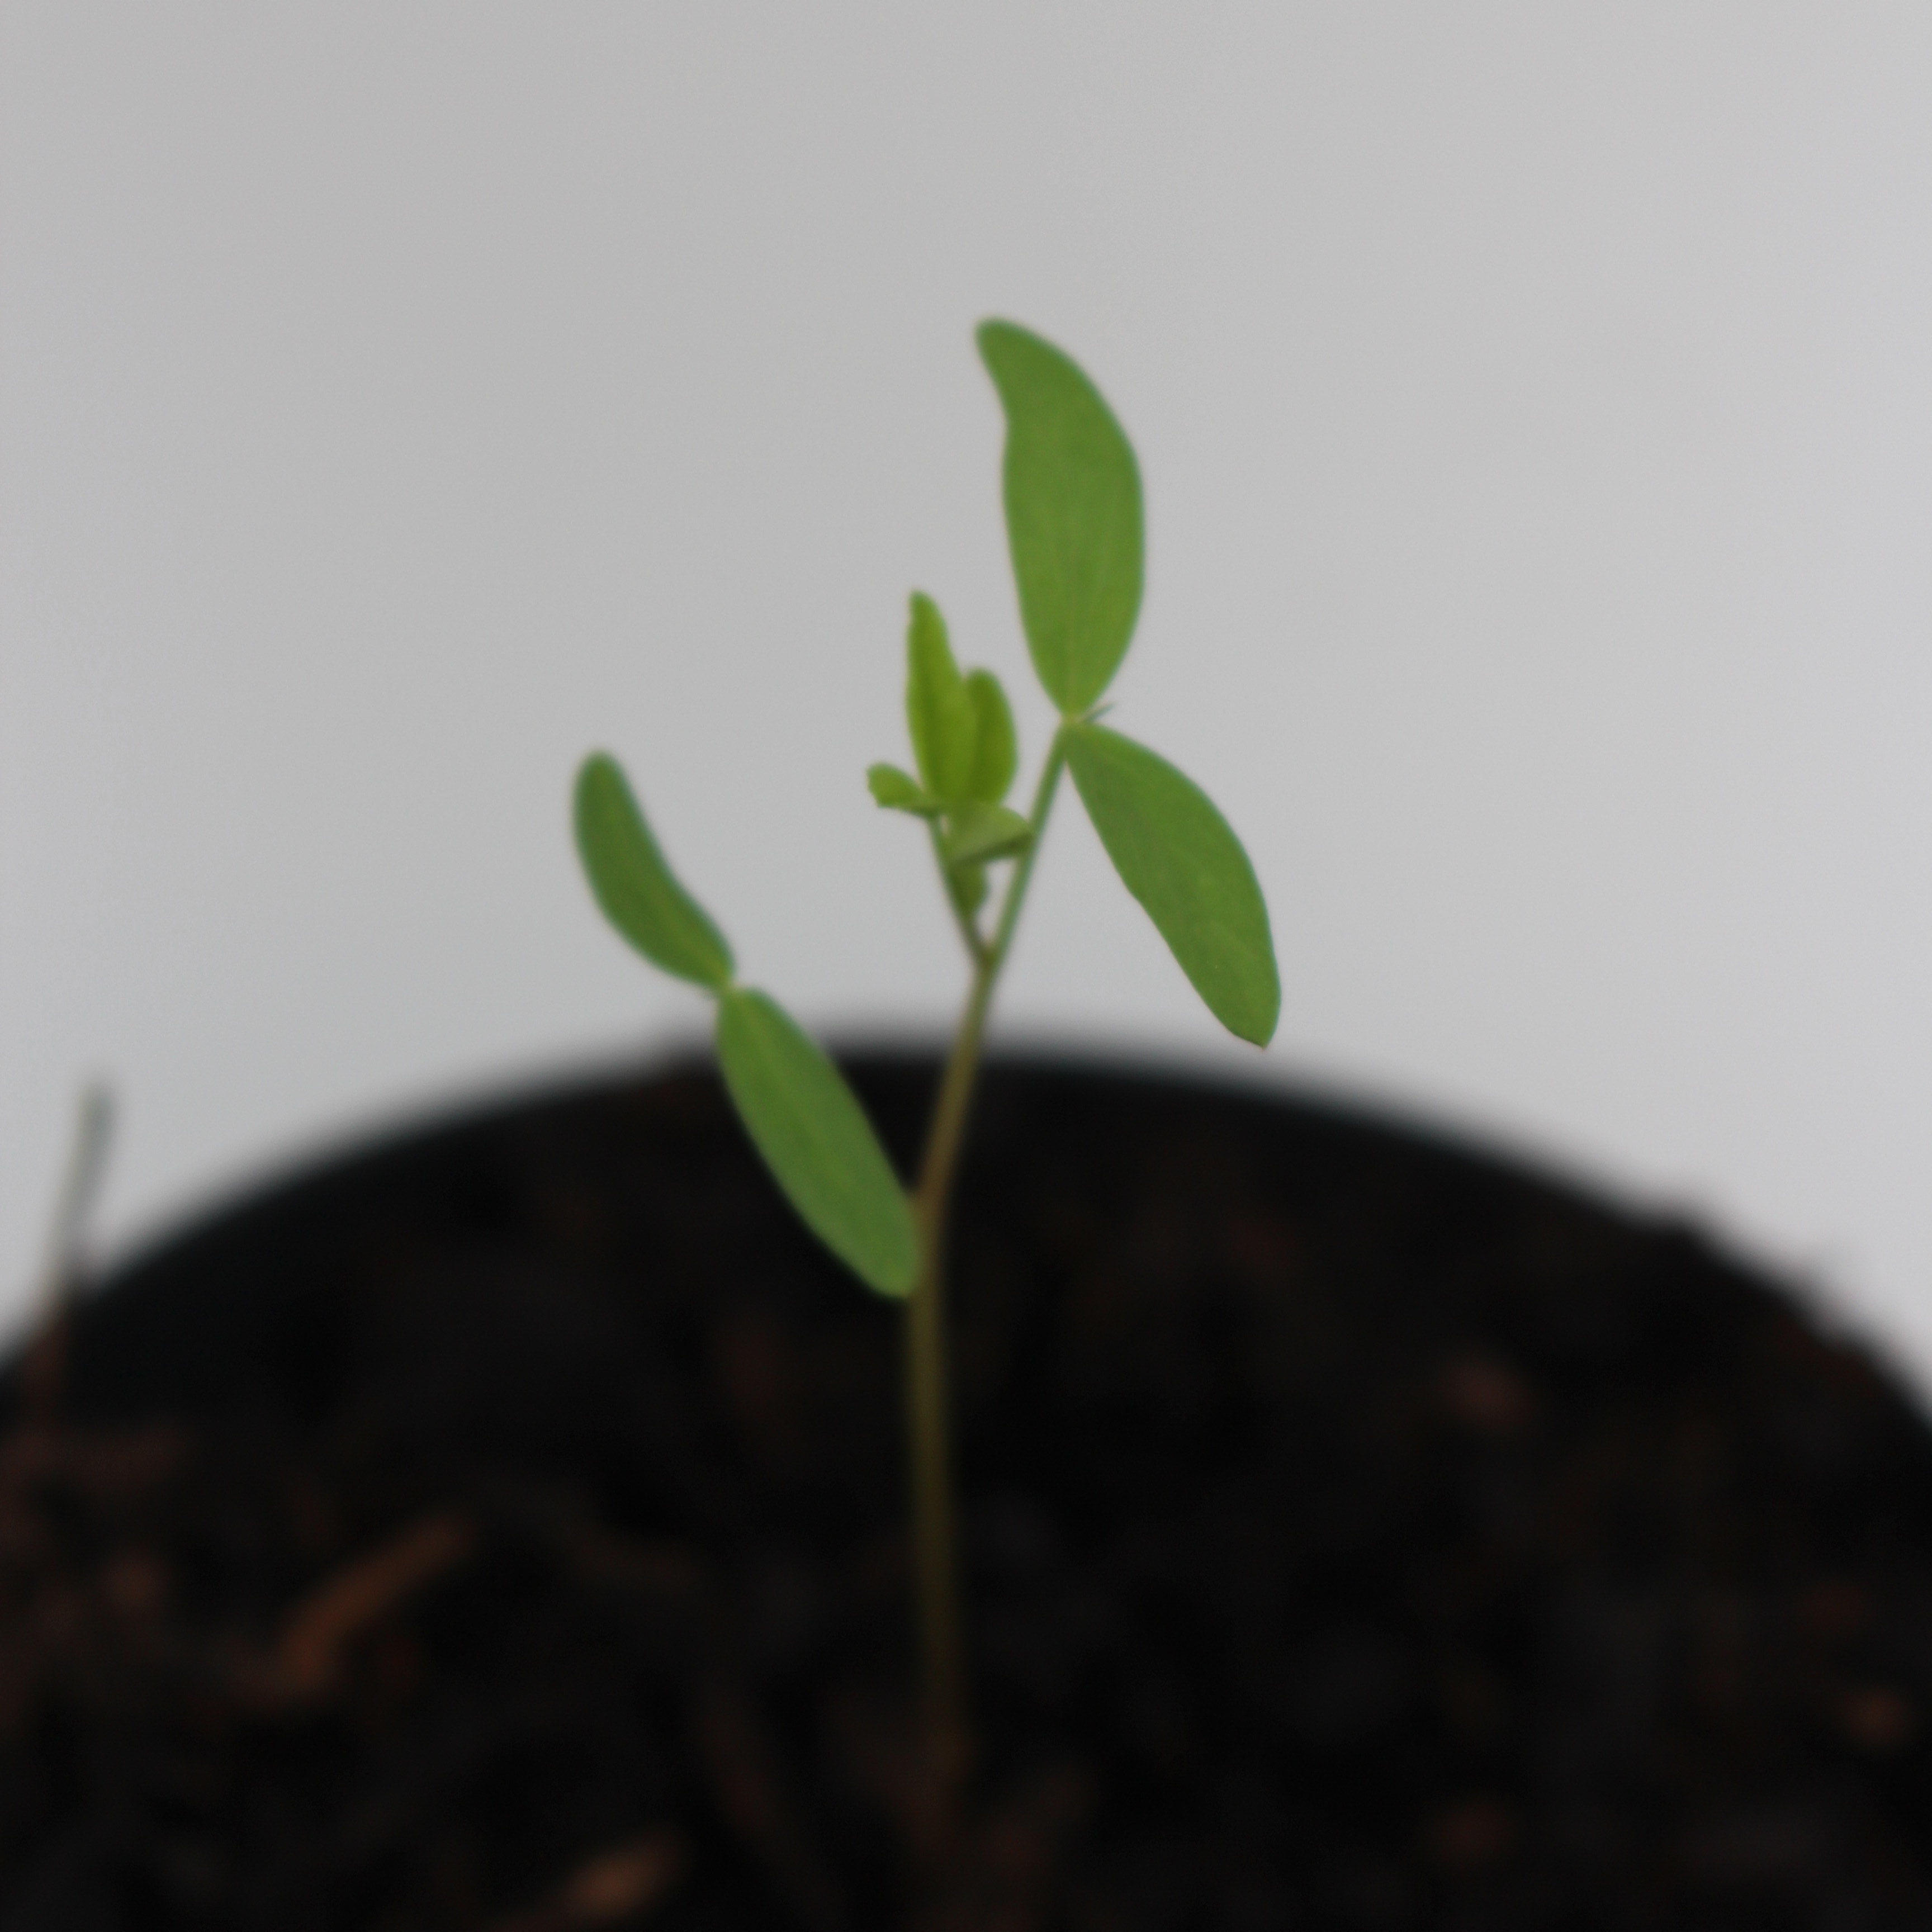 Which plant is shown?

Vicia sativa
